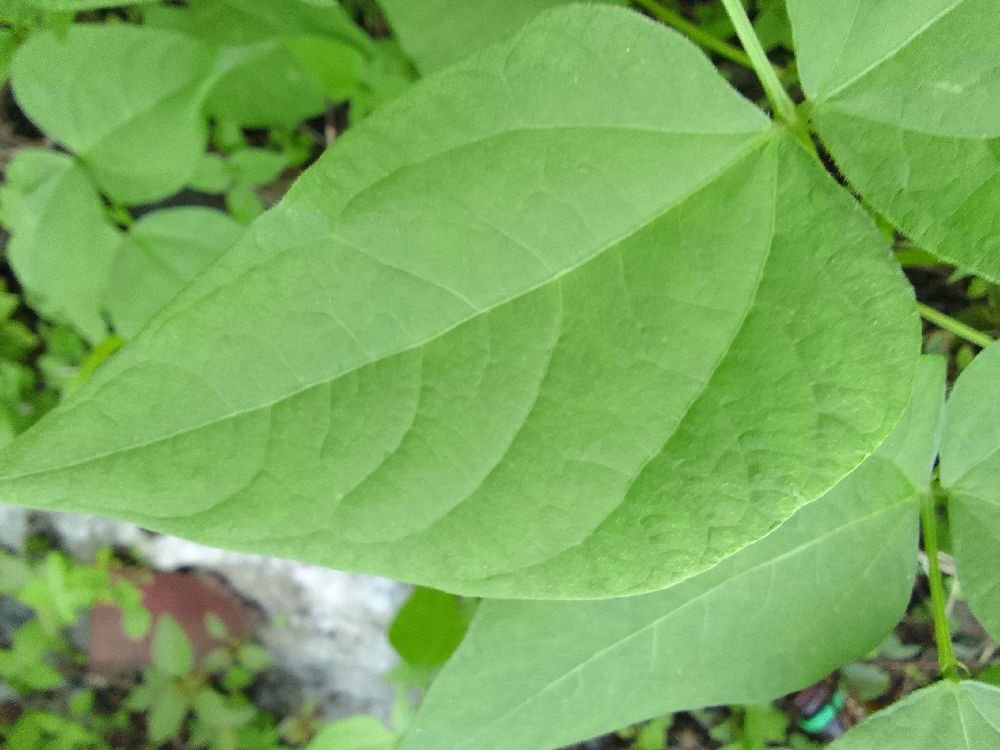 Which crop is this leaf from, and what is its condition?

common bean, healthy
